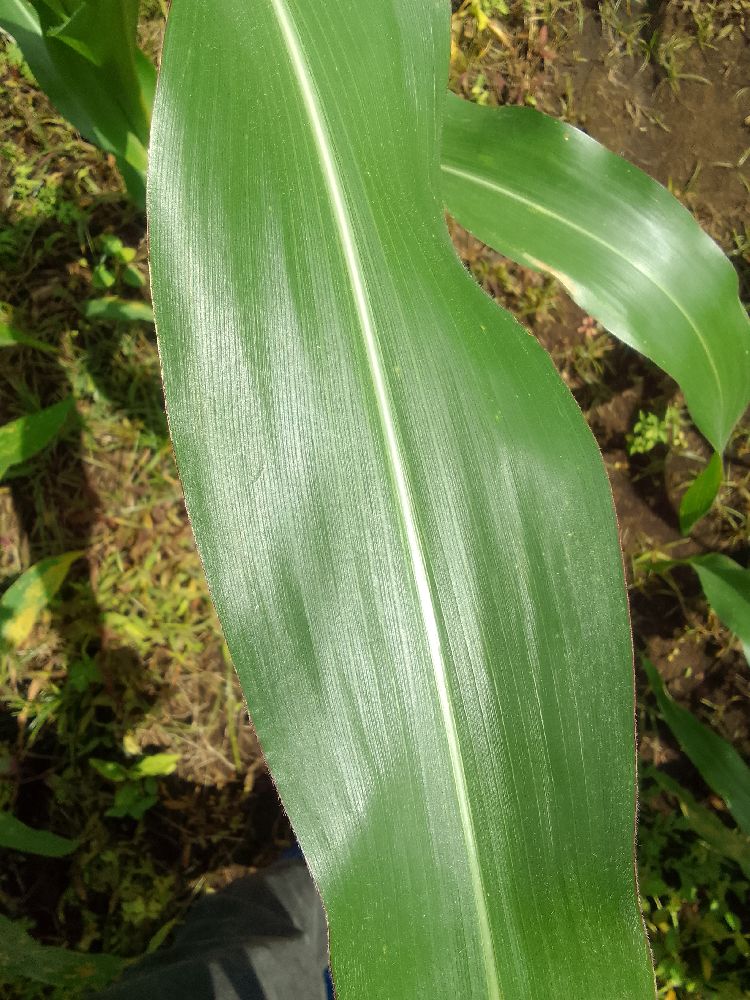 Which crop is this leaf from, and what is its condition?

maize, healthy
